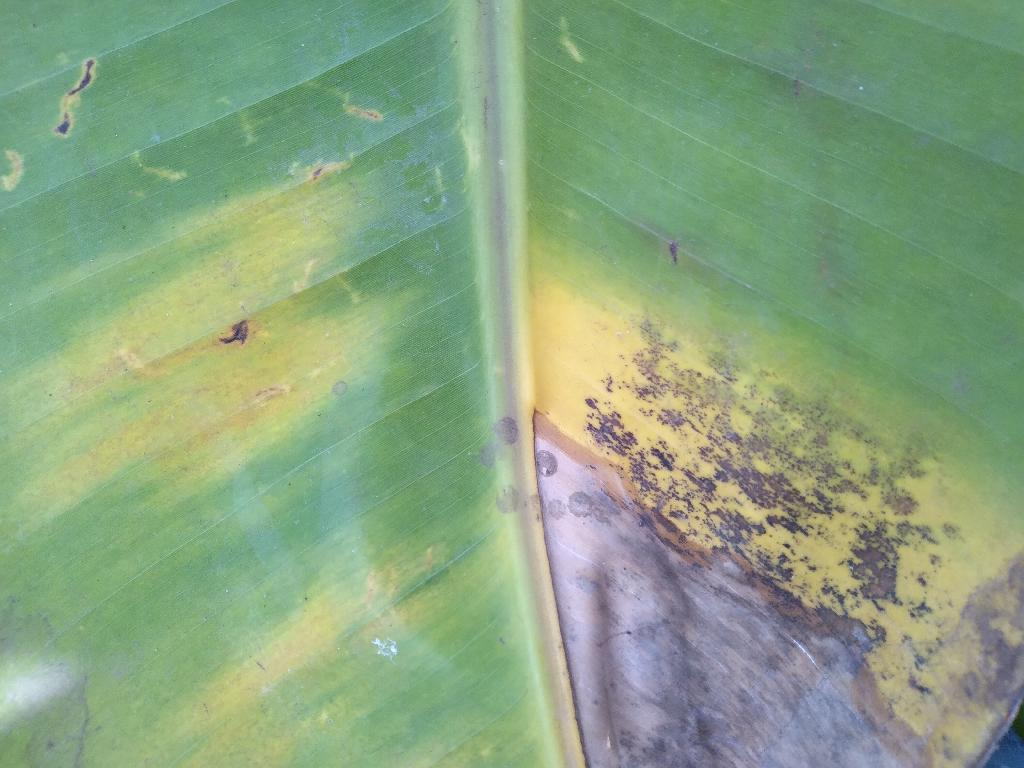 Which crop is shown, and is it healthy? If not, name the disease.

banana, black sigatoka
